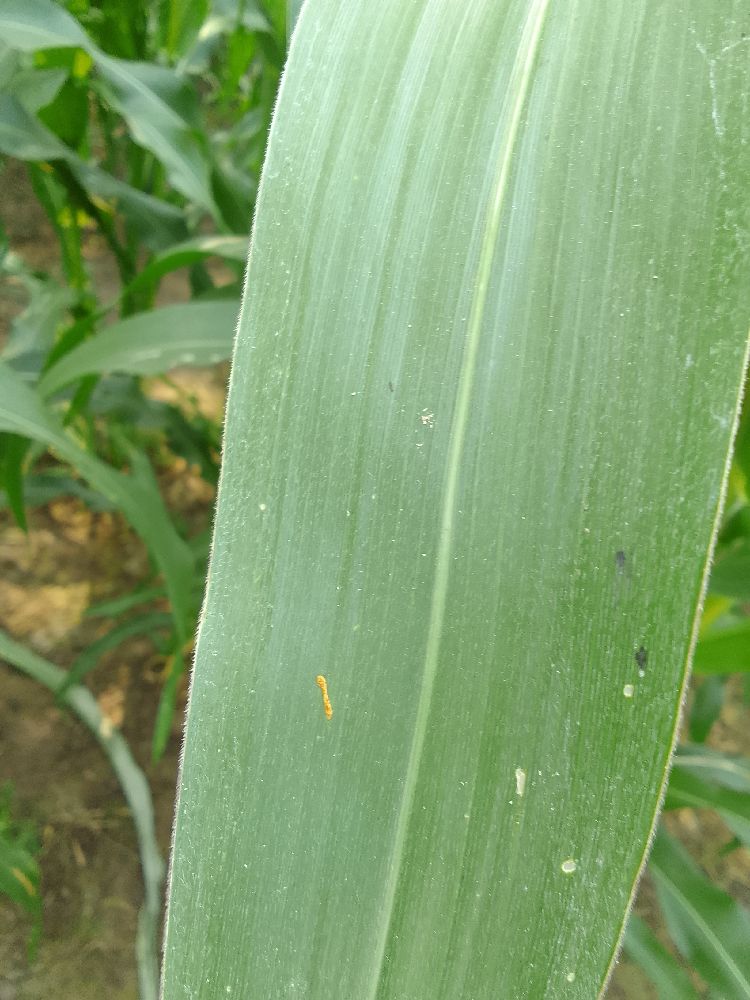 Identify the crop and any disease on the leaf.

maize, healthy
